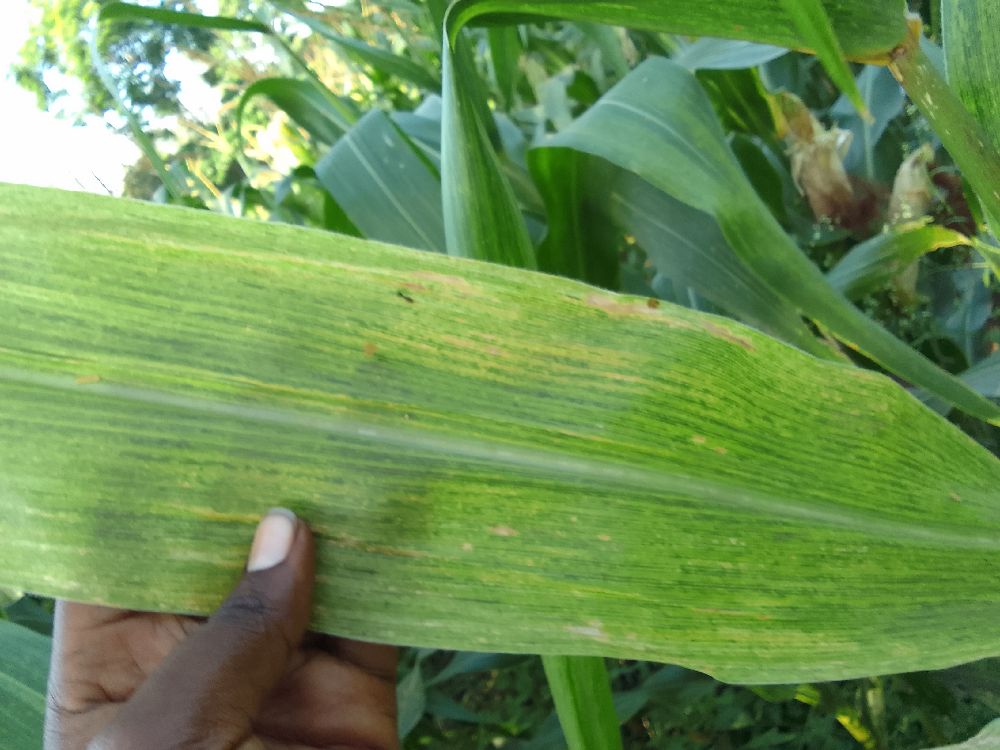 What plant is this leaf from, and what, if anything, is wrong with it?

maize, maize lethal necrosis
